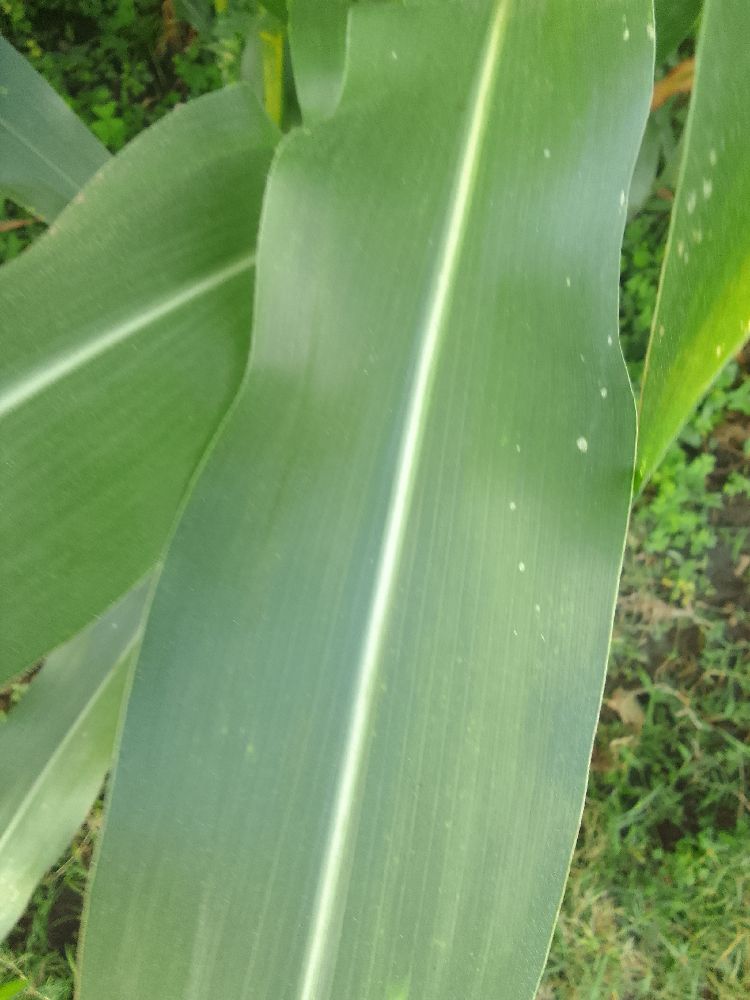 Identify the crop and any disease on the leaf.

maize, healthy
